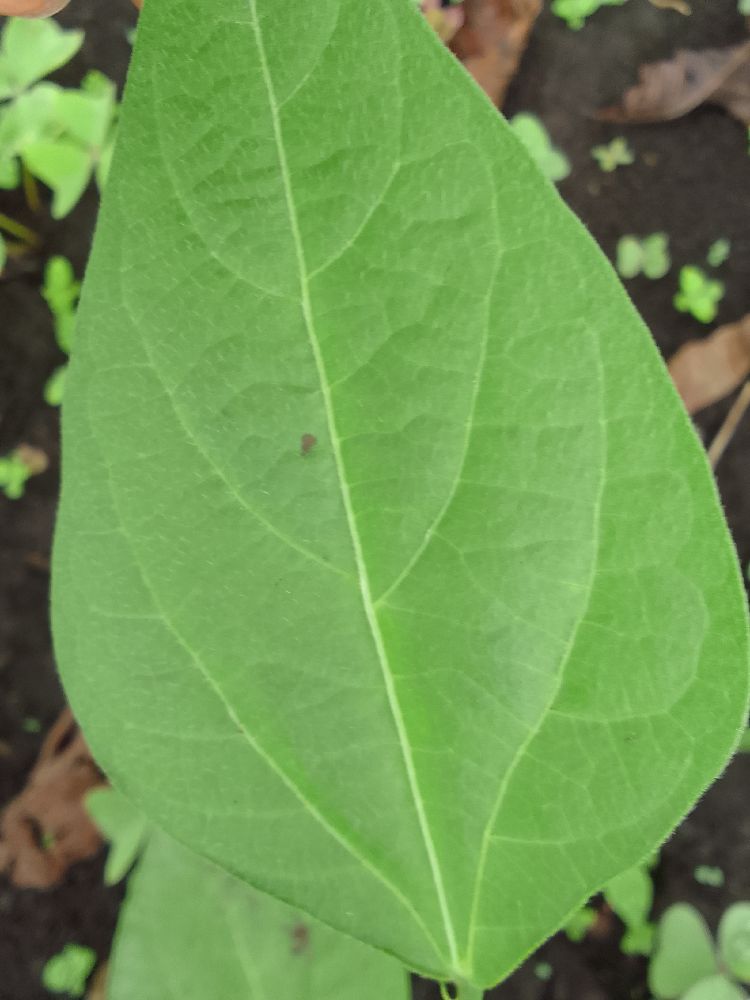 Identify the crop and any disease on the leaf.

common bean, healthy
